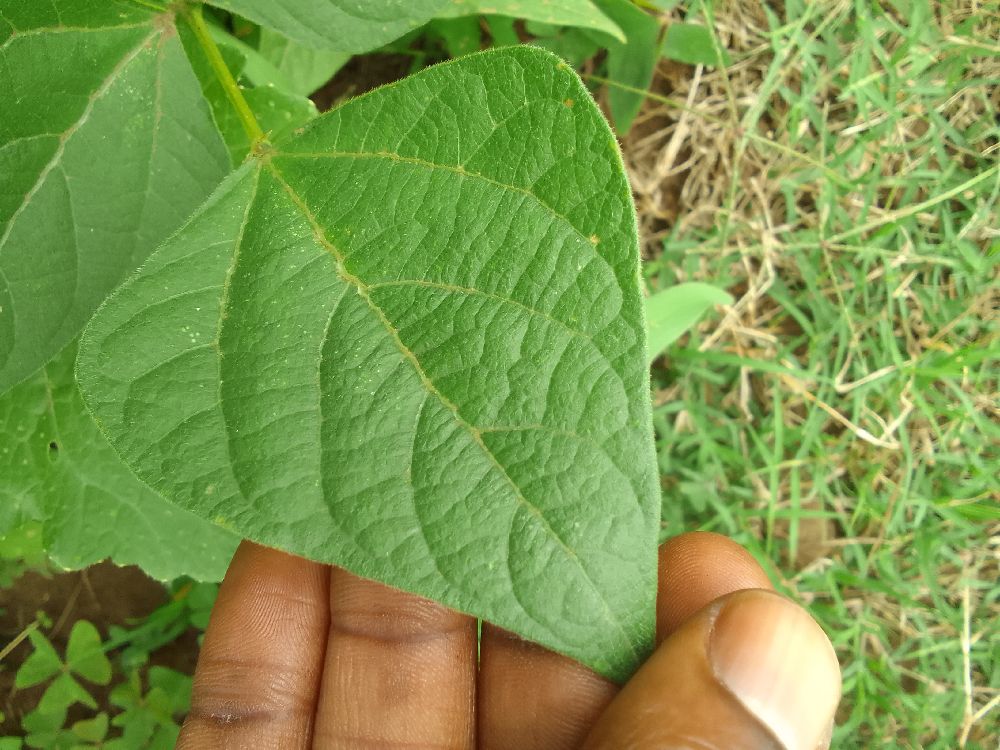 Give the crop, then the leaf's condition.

common bean, healthy
